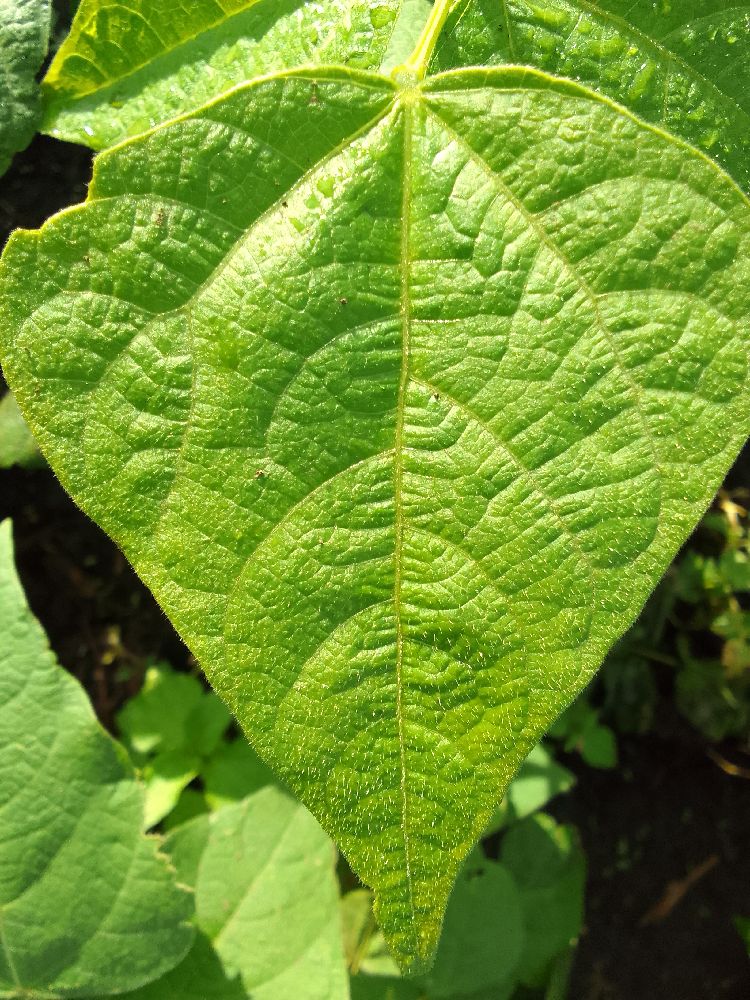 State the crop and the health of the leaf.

common bean, healthy
